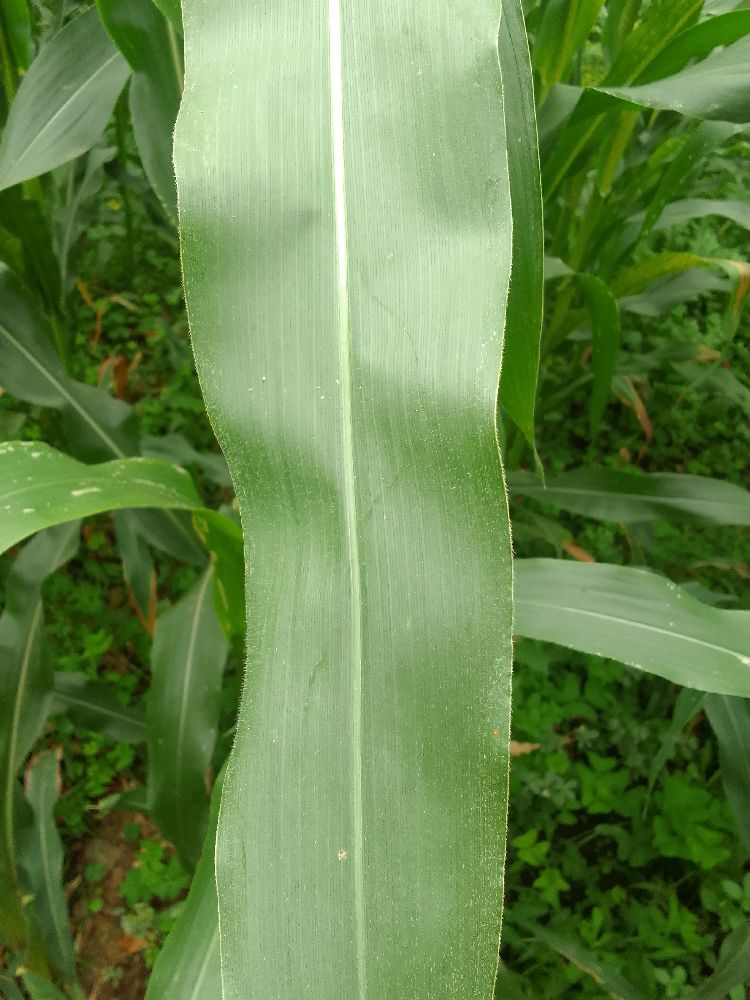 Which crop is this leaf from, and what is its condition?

maize, healthy
